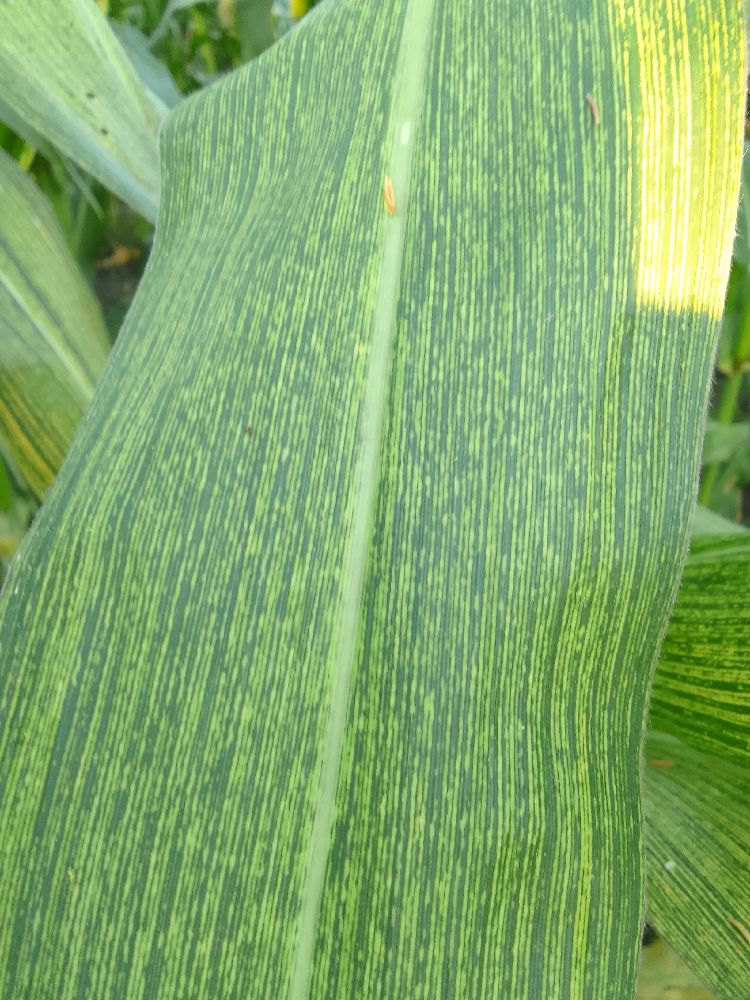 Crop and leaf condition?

maize, maize streak virus
